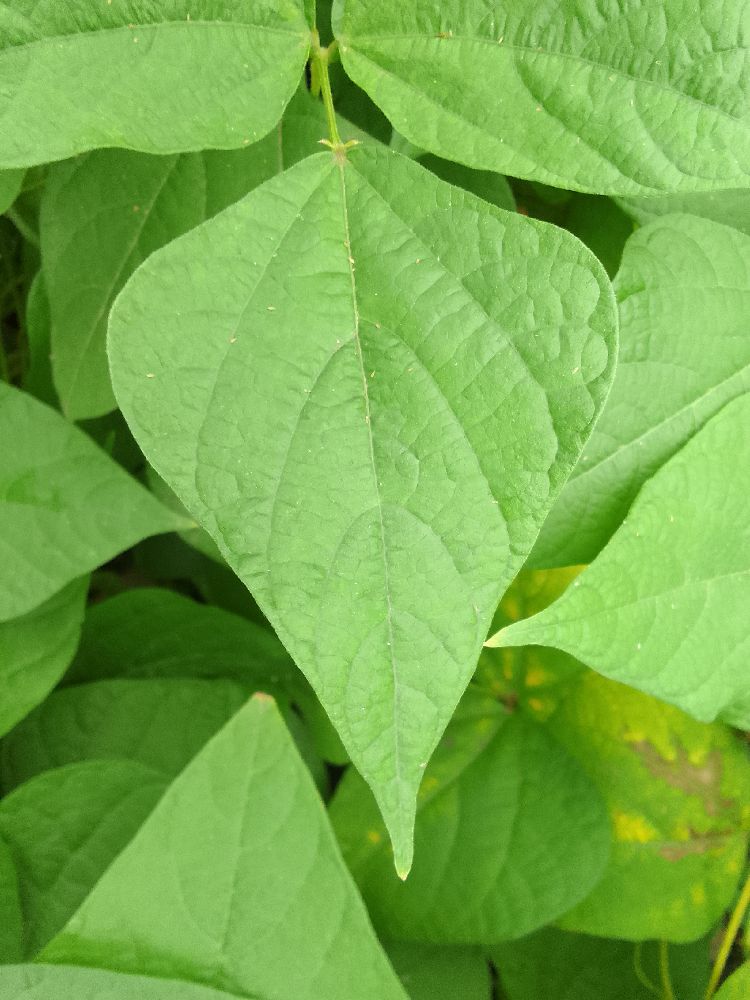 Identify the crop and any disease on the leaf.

common bean, healthy
